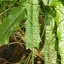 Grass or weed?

structured weed
